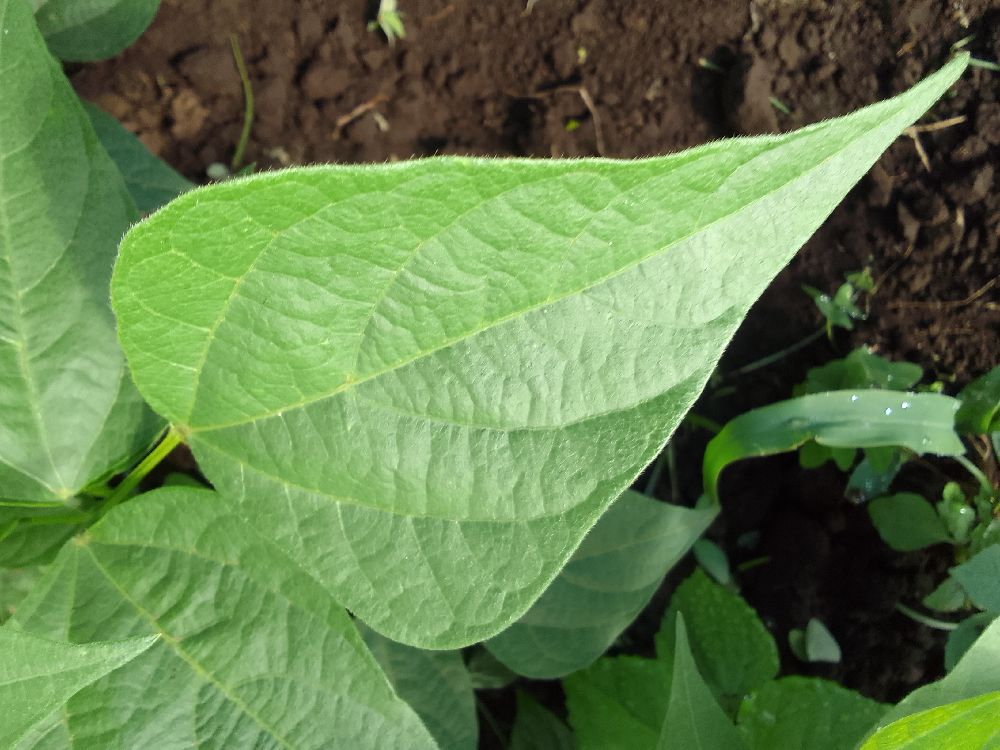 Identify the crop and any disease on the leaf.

common bean, healthy
